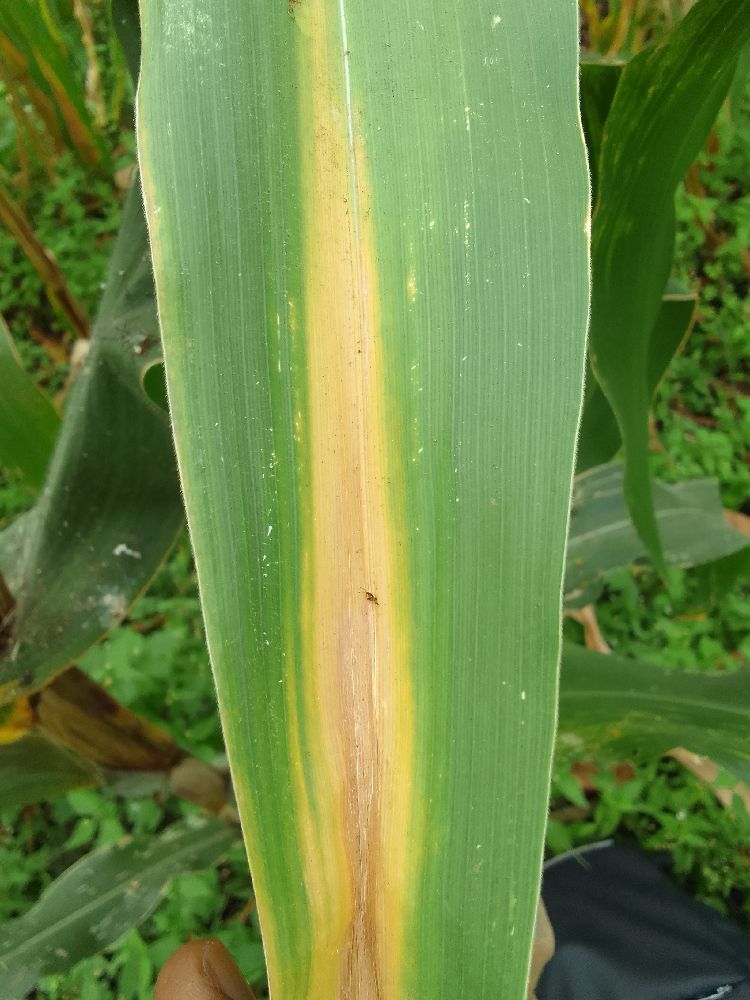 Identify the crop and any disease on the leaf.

maize, maize lethal necrosis
